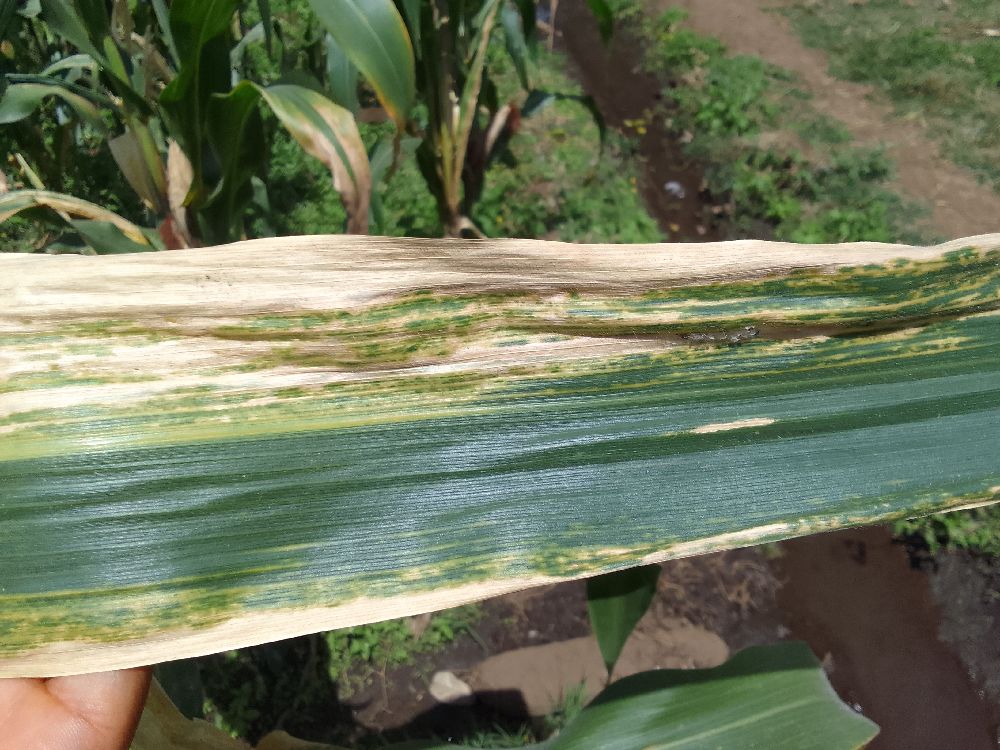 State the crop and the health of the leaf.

maize, maize lethal necrosis
